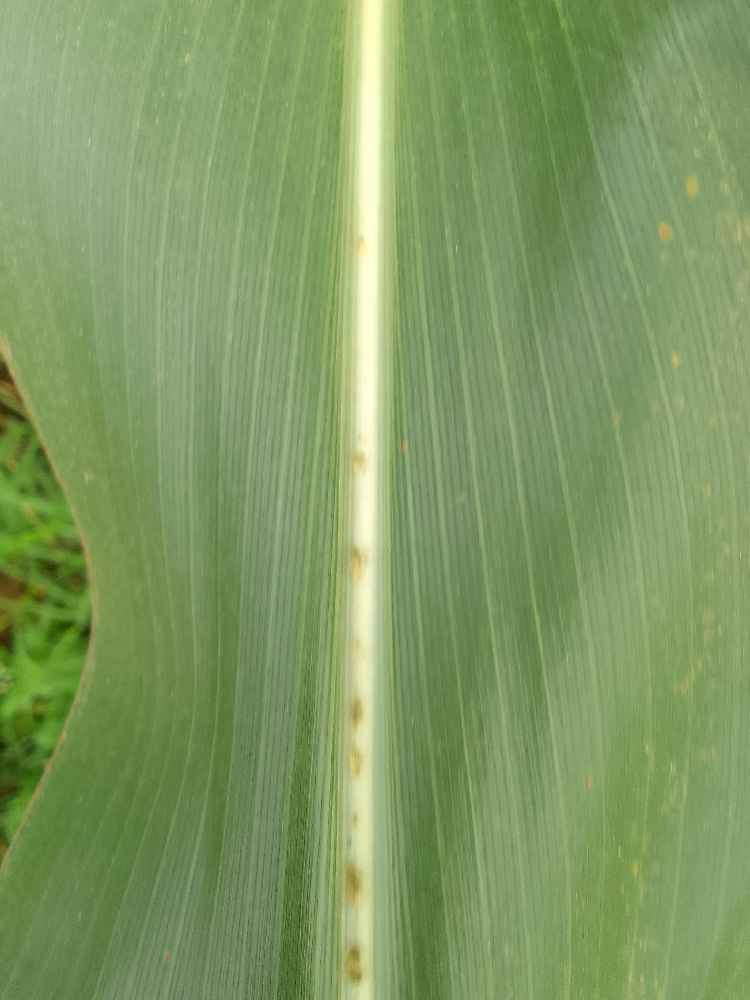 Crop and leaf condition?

maize, healthy
